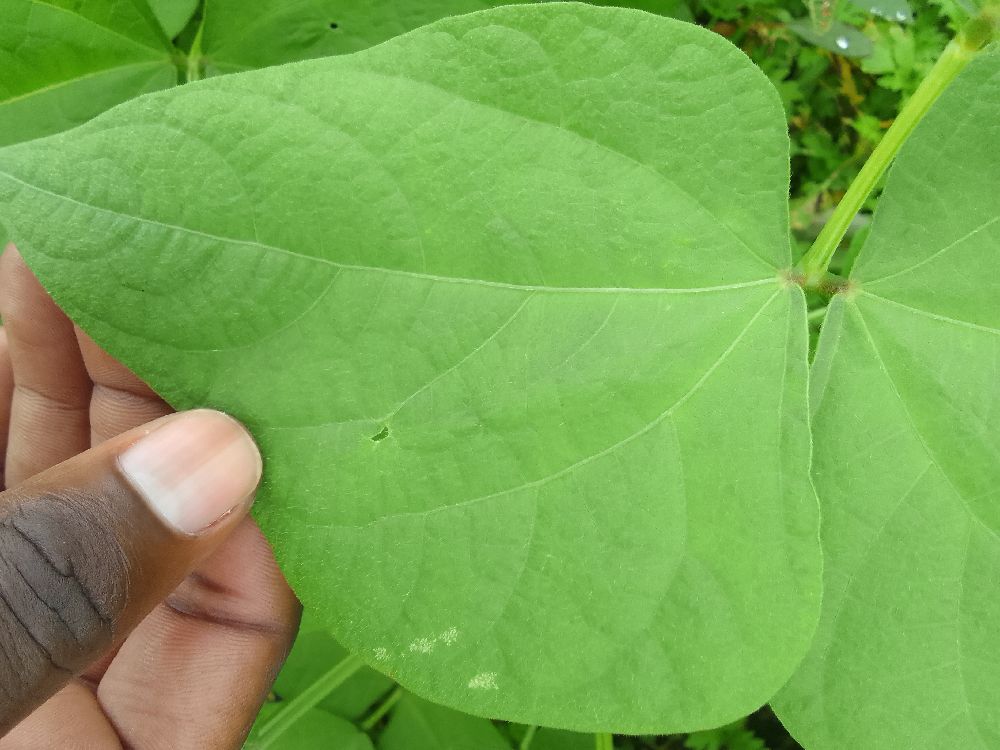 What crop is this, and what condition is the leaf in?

common bean, healthy
